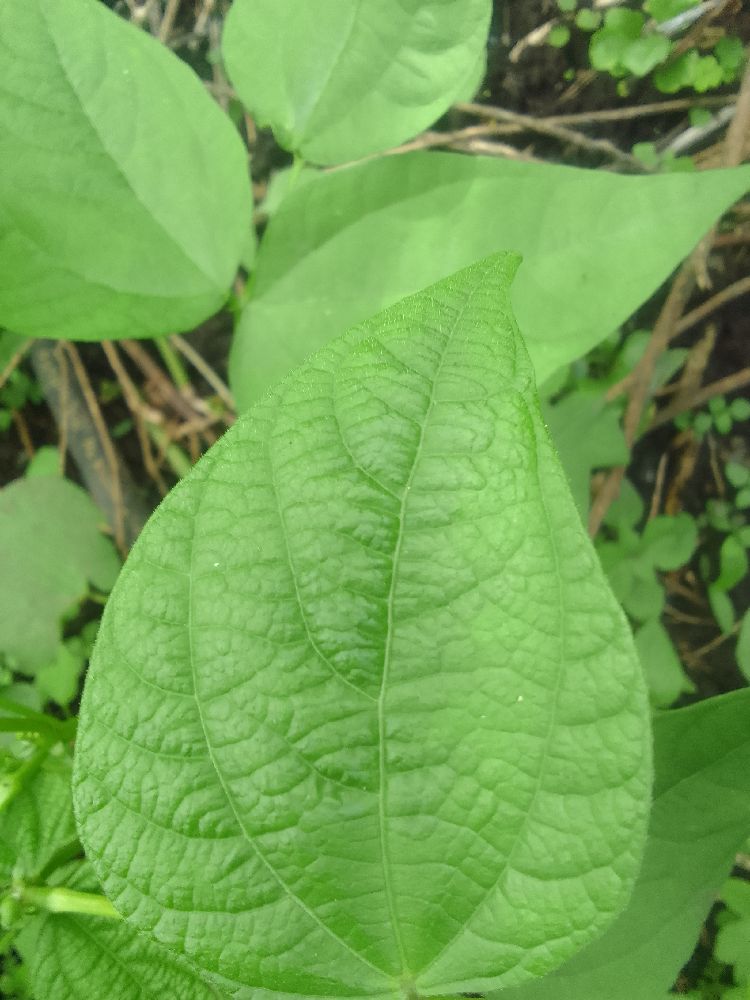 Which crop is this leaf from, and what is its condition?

common bean, healthy
